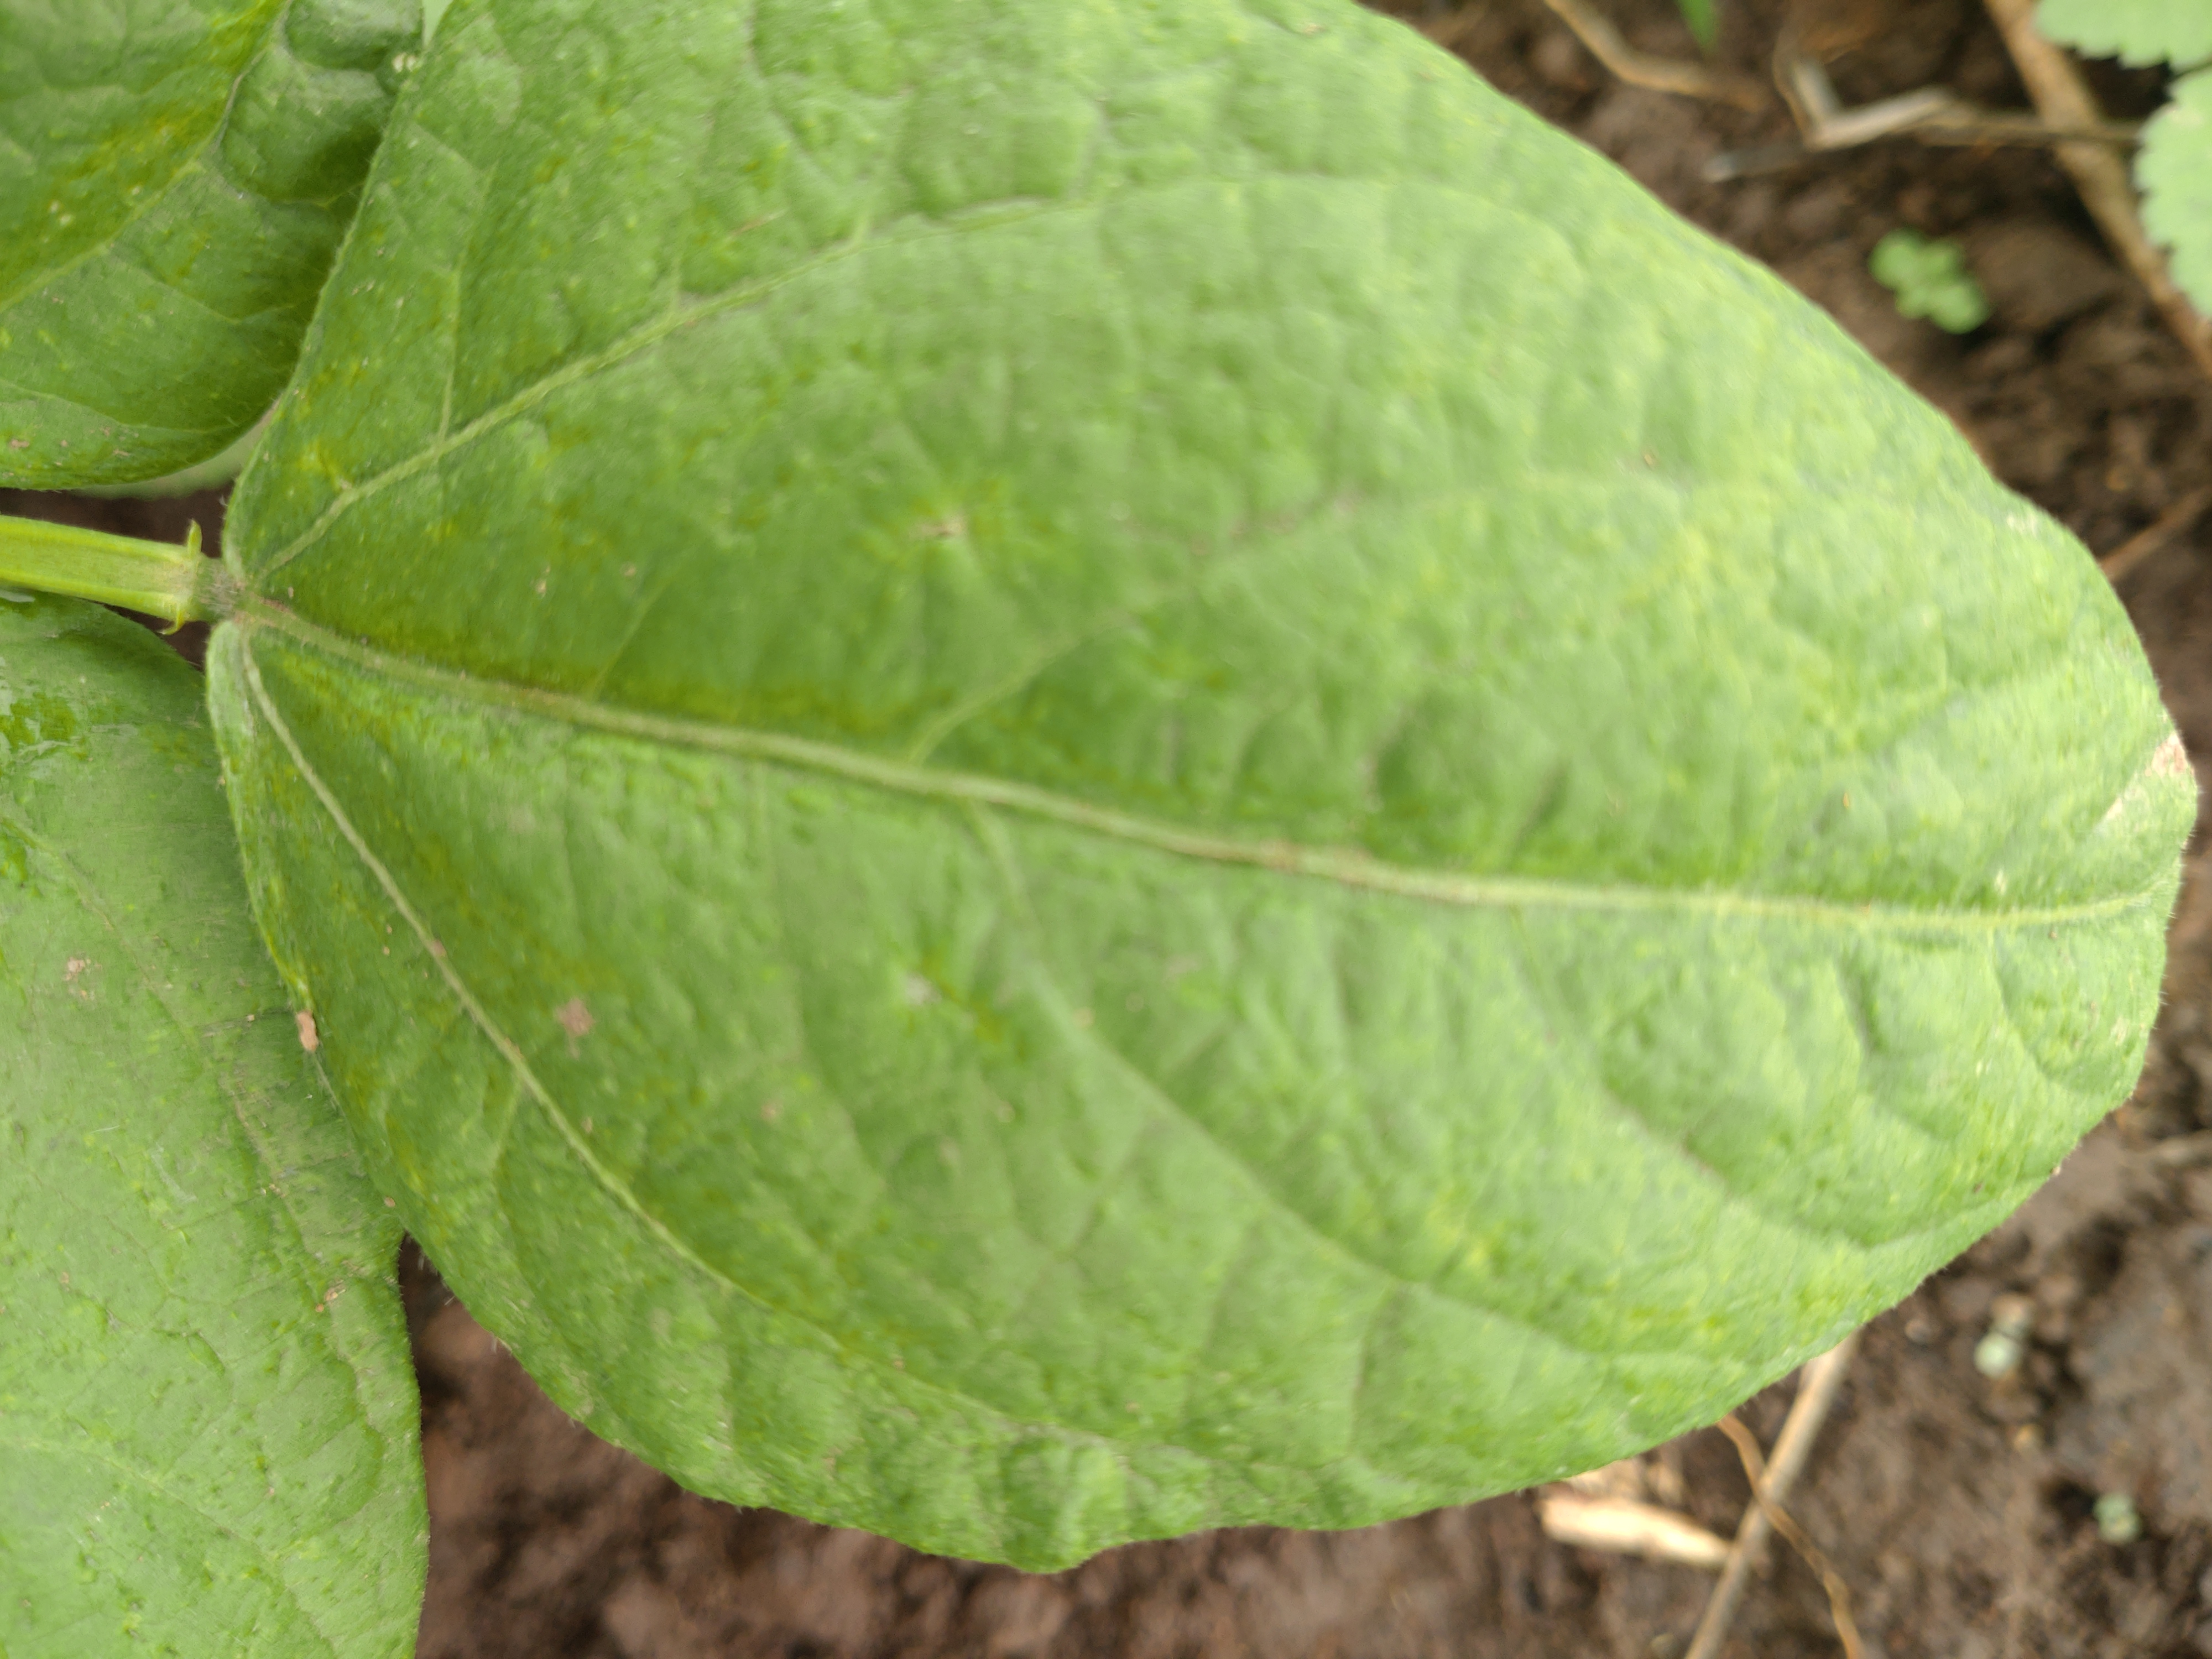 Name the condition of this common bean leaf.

healthy
